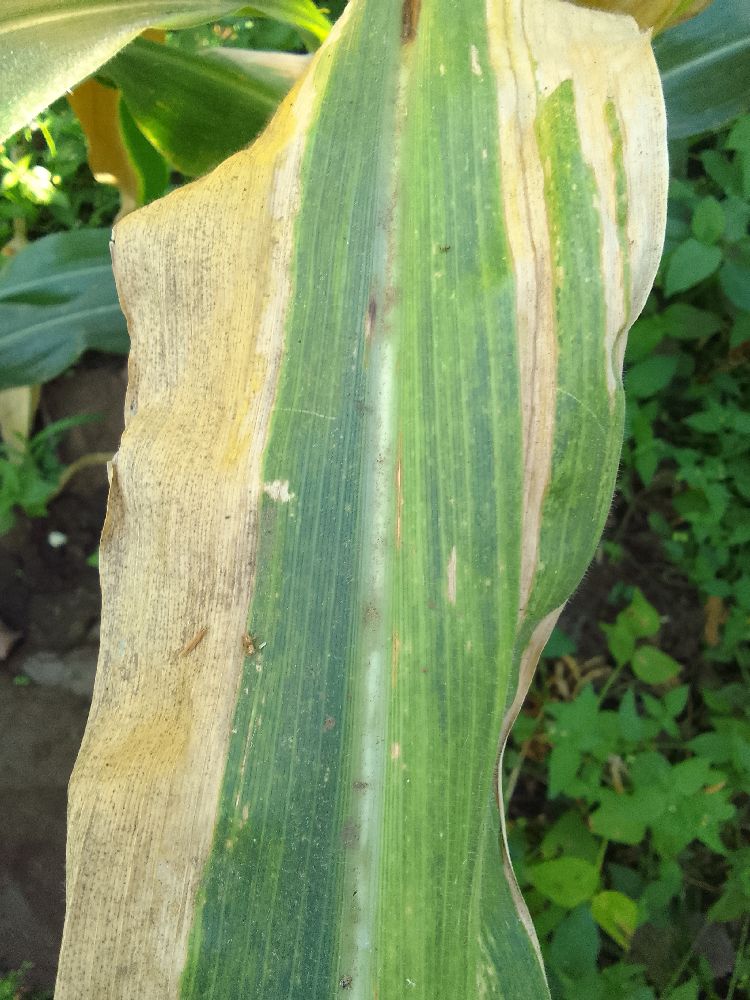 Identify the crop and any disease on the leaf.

maize, maize lethal necrosis
